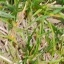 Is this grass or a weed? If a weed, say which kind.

grass
